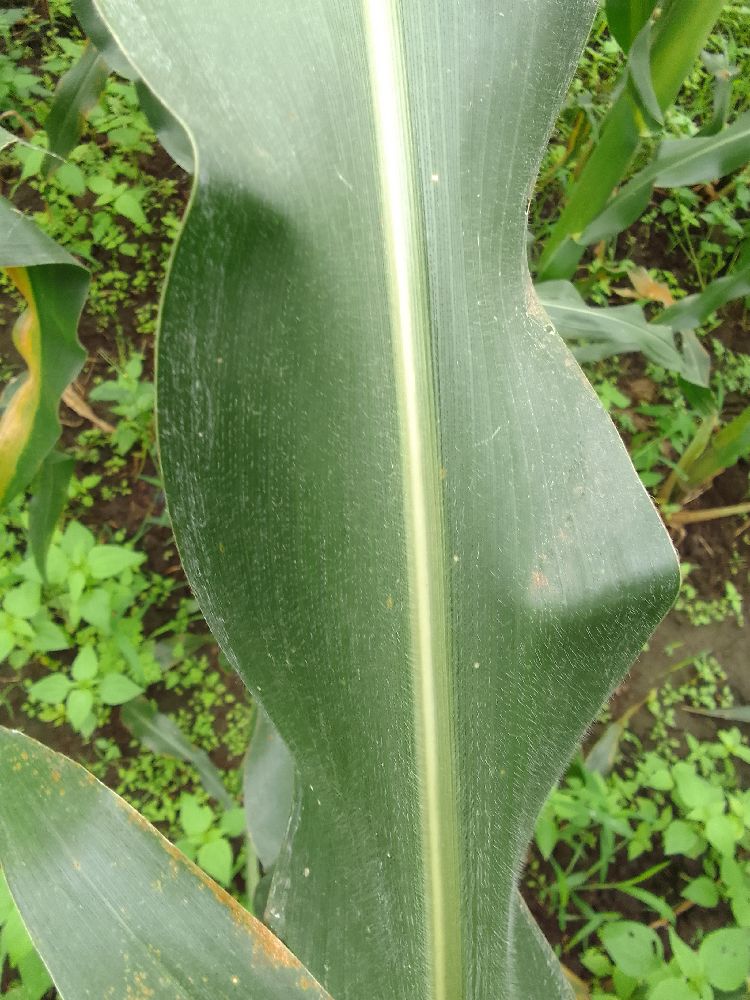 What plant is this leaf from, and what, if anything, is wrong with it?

maize, healthy
